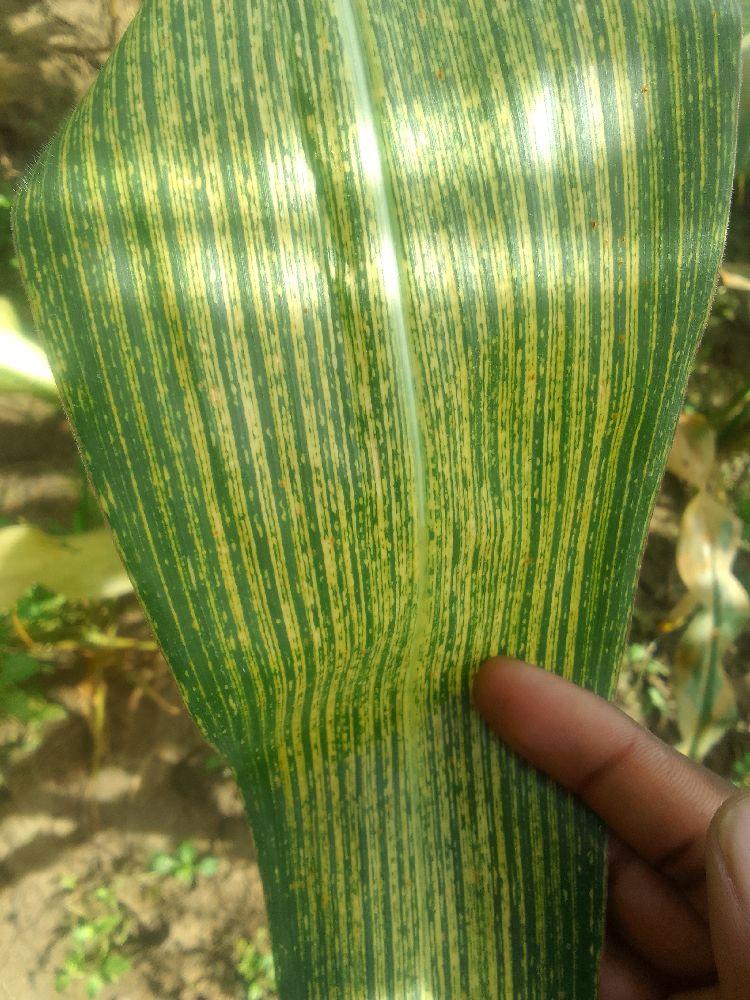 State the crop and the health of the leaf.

maize, maize streak virus
